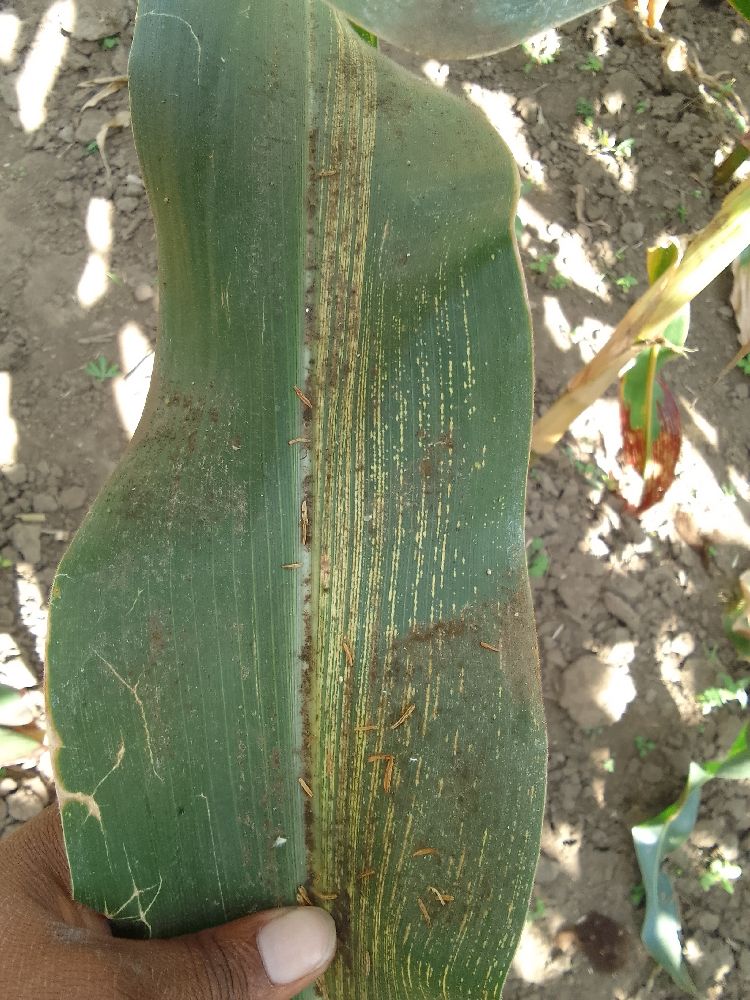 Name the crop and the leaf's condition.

maize, maize streak virus
